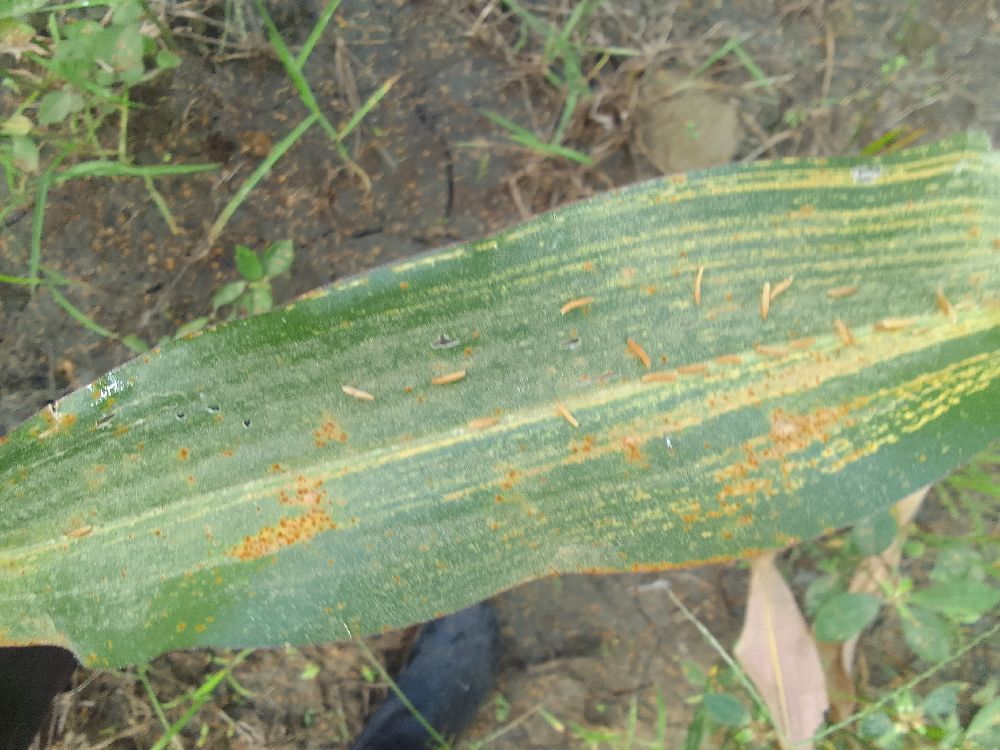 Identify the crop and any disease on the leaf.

maize, maize streak virus
